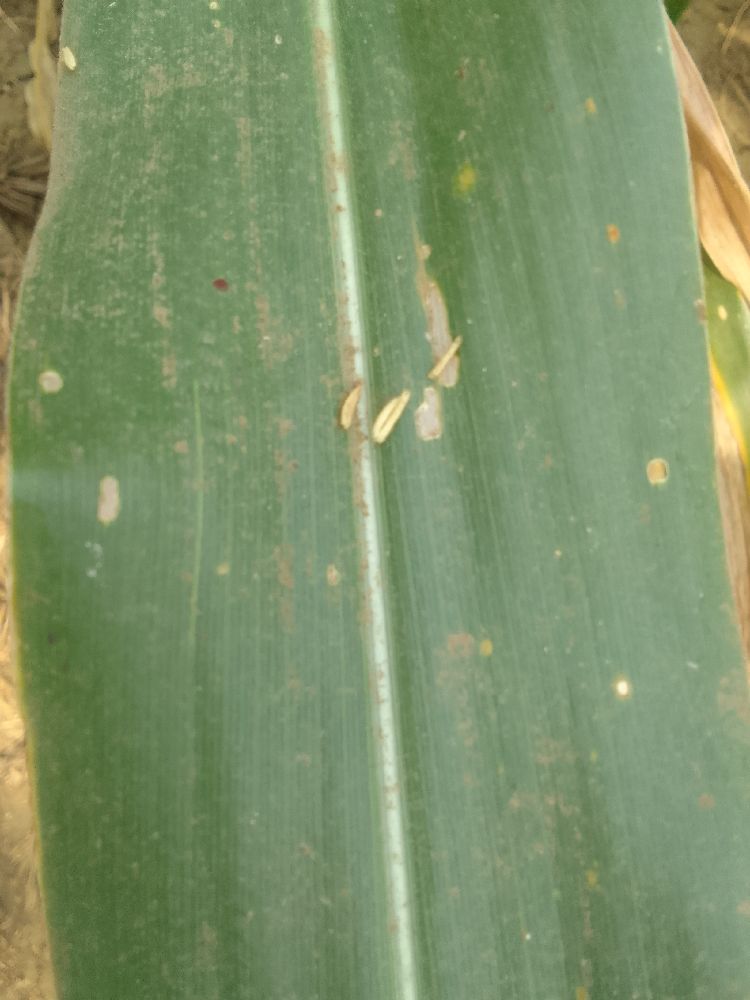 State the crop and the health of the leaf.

maize, healthy
